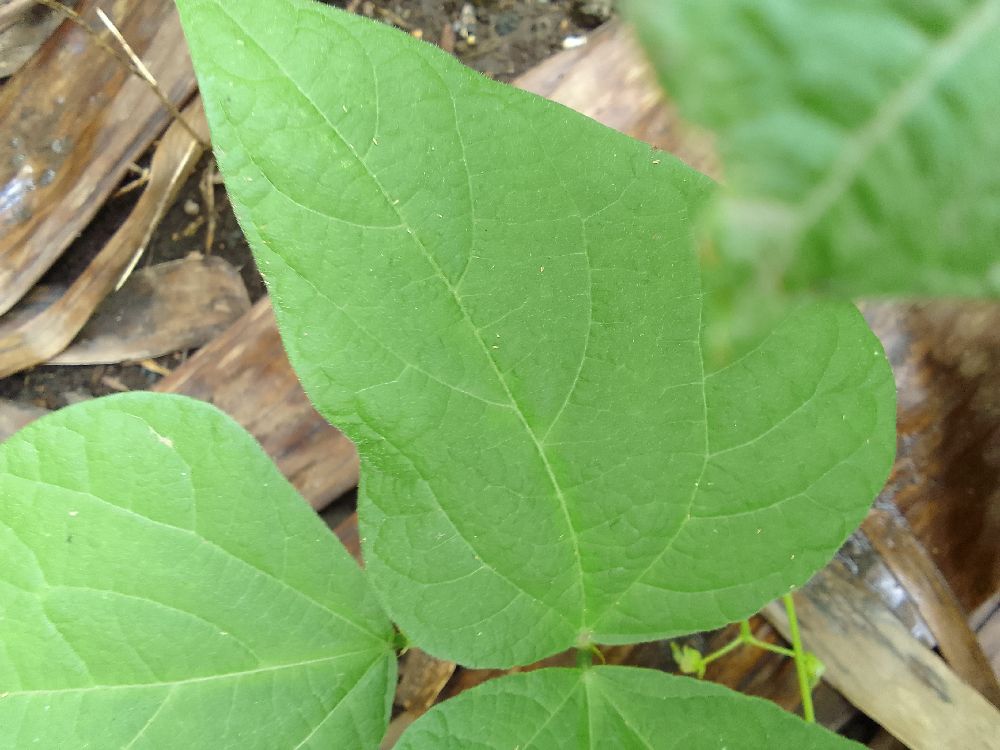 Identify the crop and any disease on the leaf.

common bean, healthy
